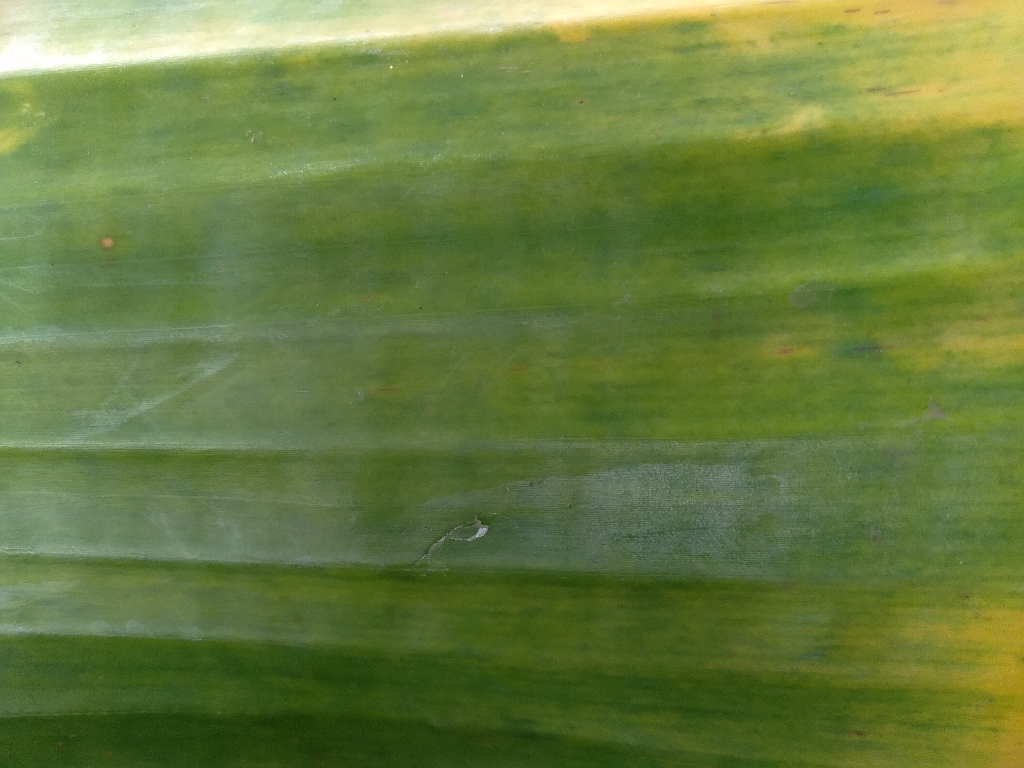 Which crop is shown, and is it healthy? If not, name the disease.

banana, fusarium wilt race 1
